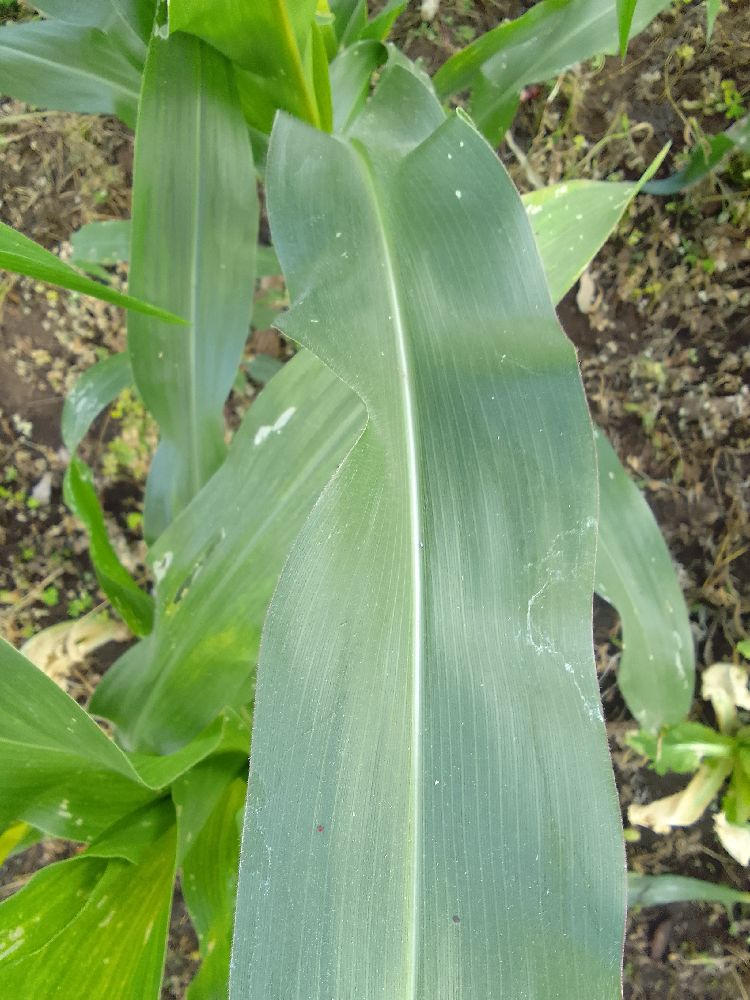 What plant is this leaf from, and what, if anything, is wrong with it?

maize, healthy
